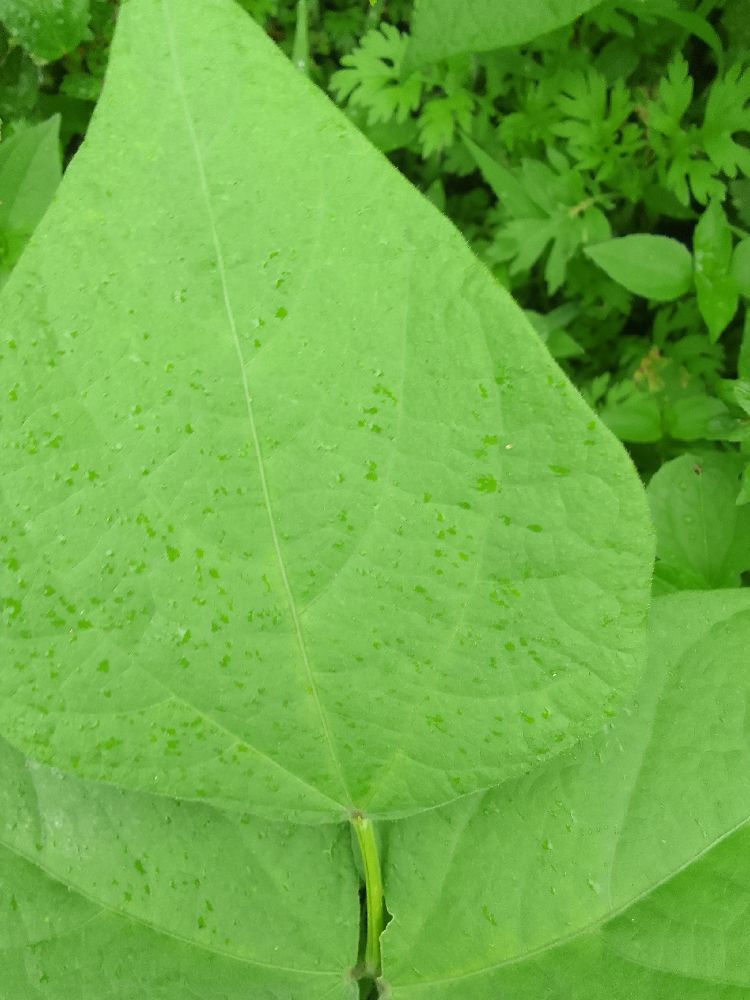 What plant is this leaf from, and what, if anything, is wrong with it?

common bean, healthy
